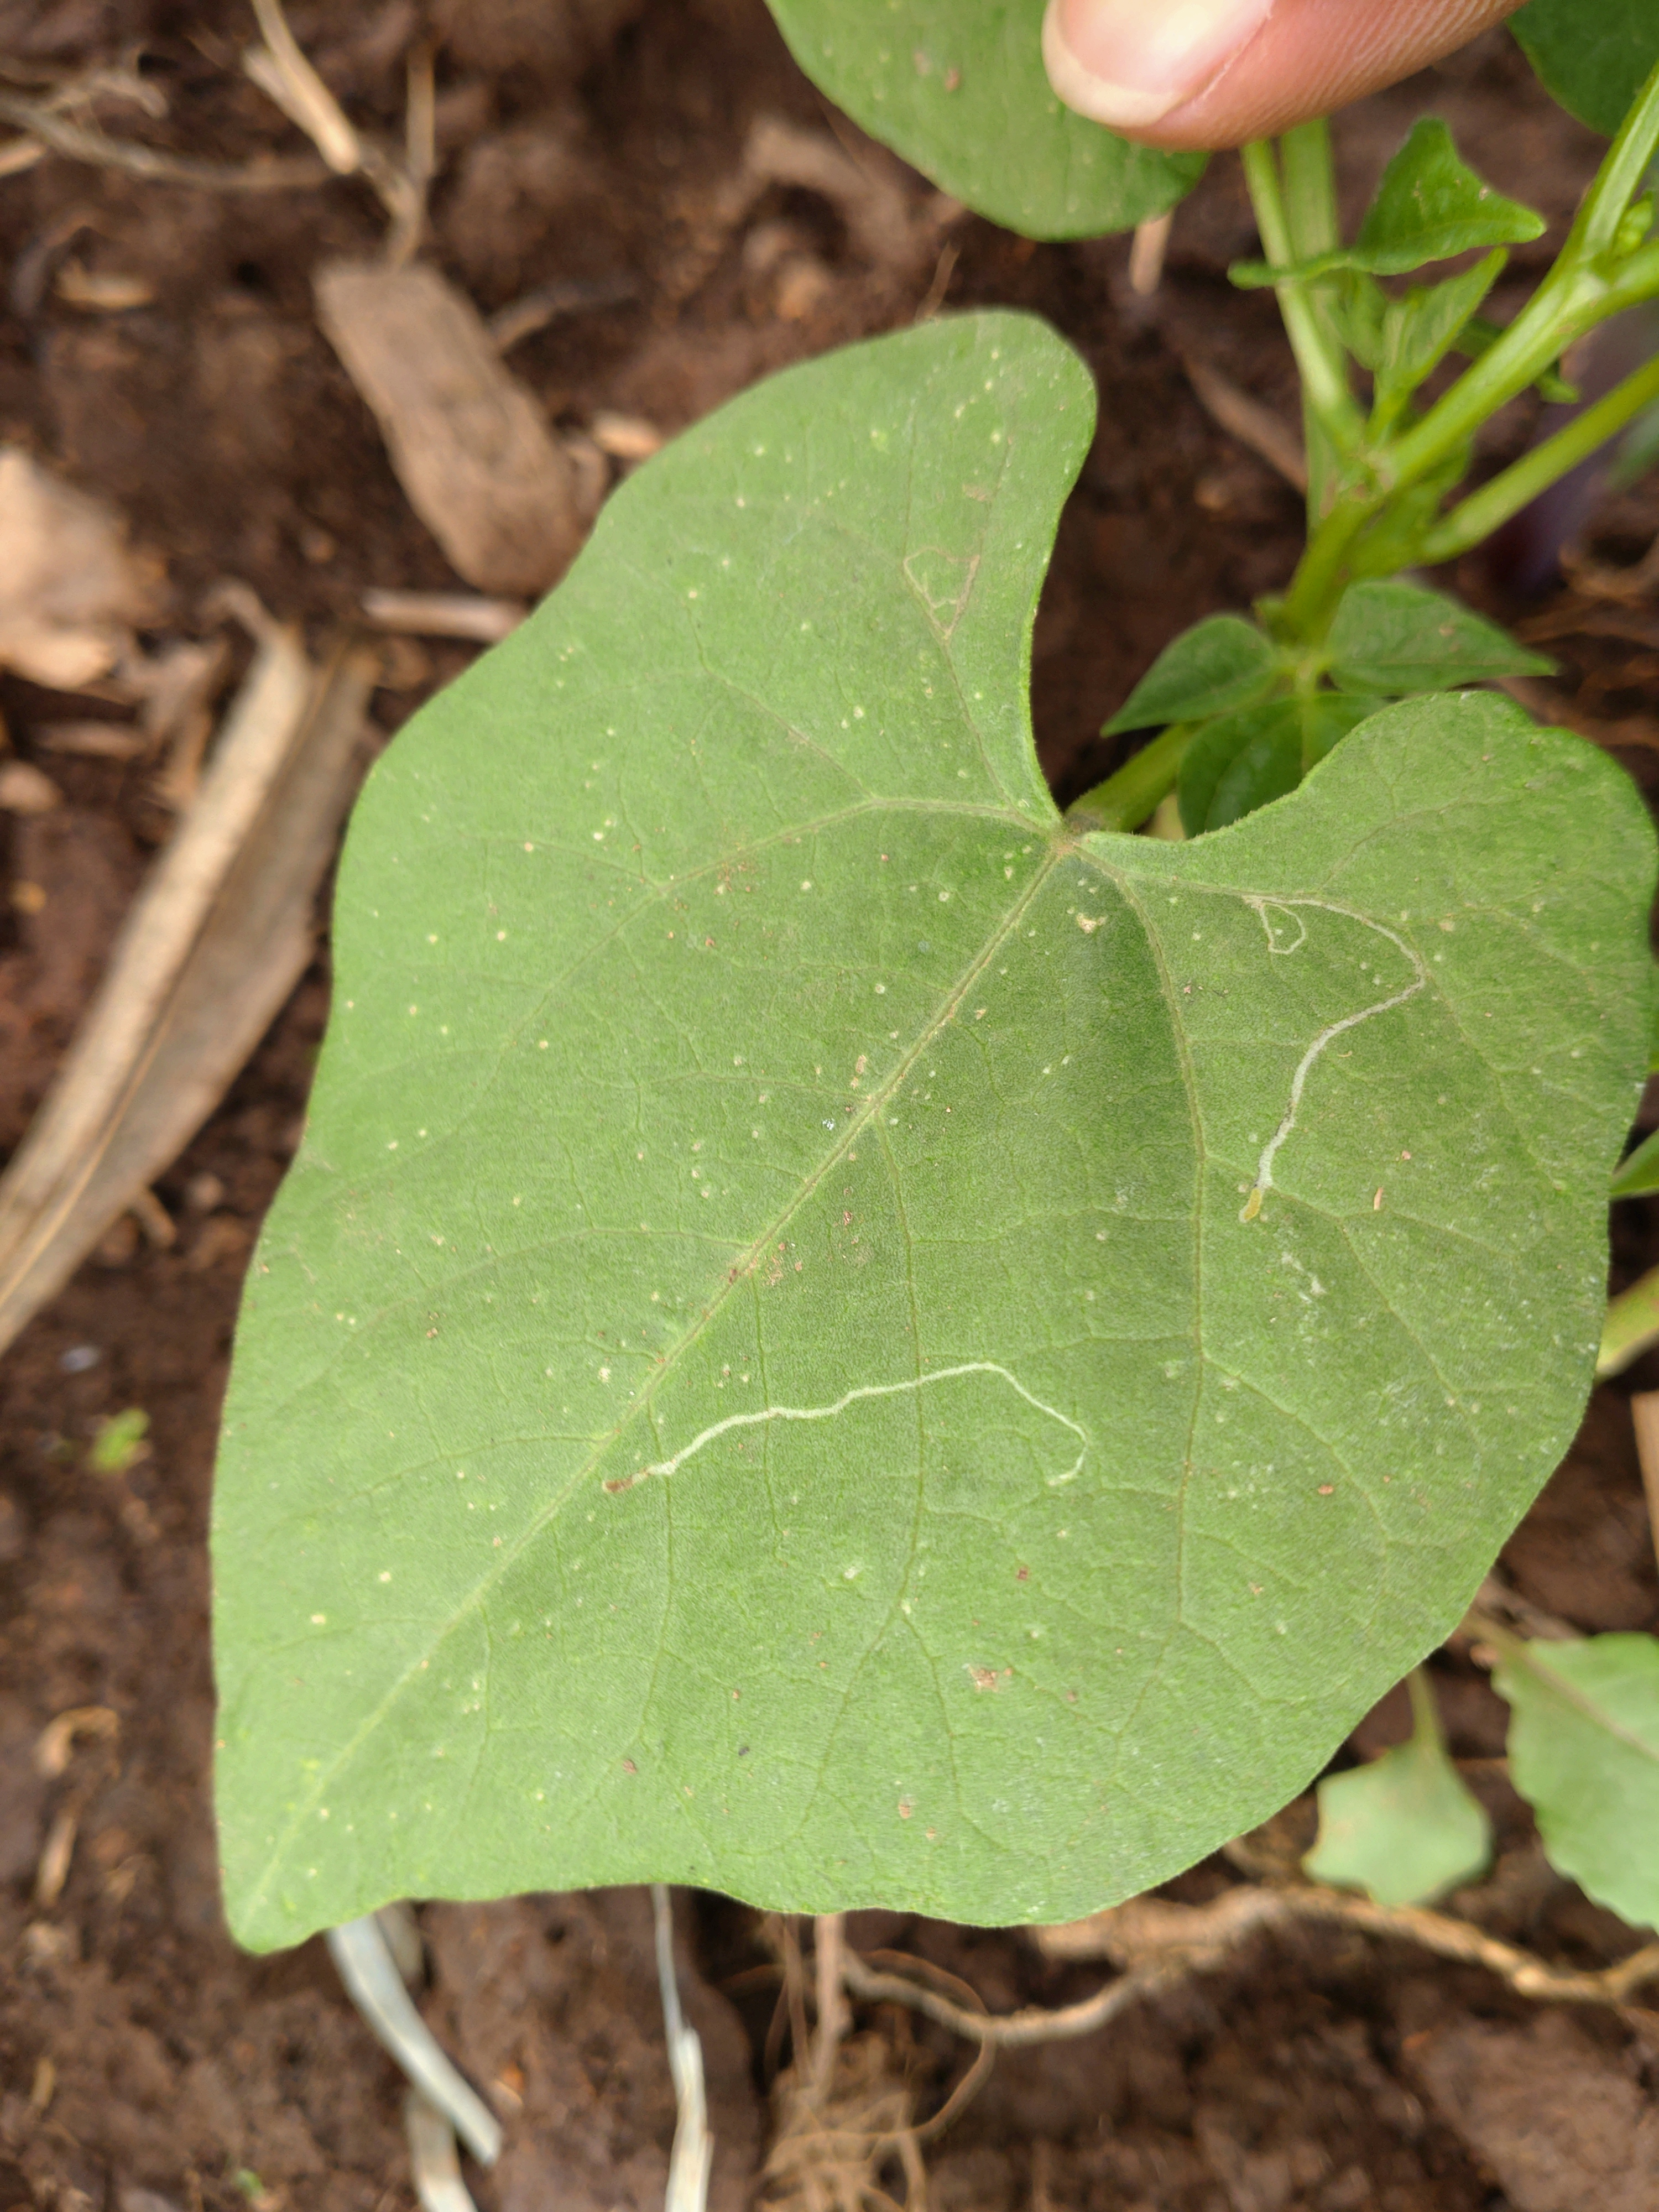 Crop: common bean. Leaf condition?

healthy
